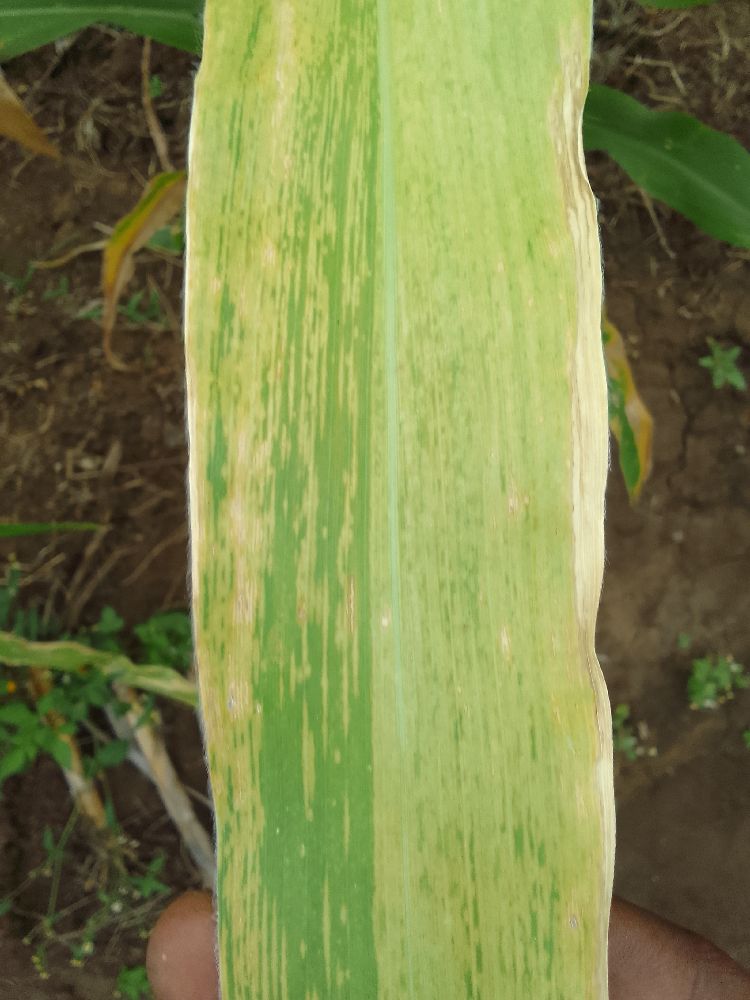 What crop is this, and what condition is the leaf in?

maize, maize lethal necrosis
